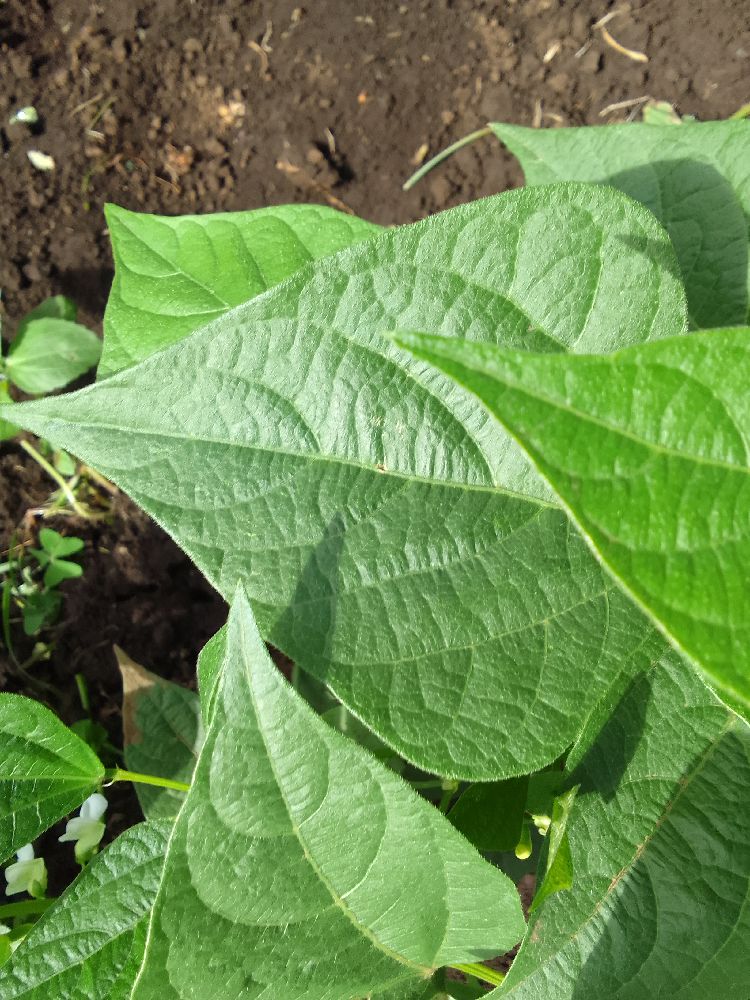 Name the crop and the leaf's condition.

common bean, healthy
